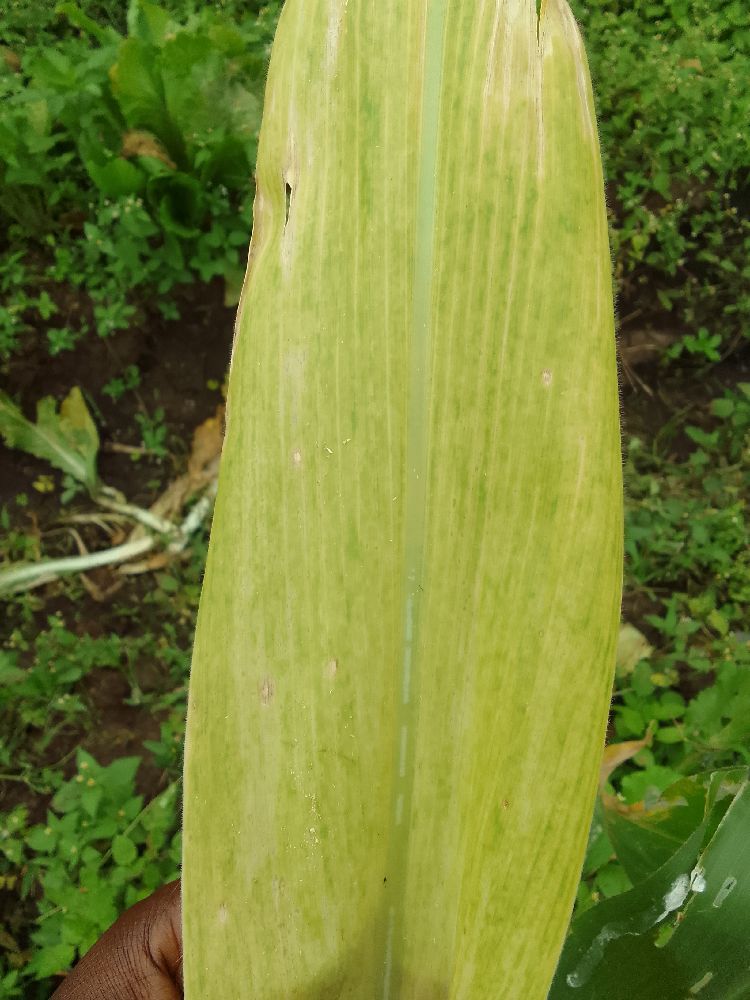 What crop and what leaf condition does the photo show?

maize, maize lethal necrosis
